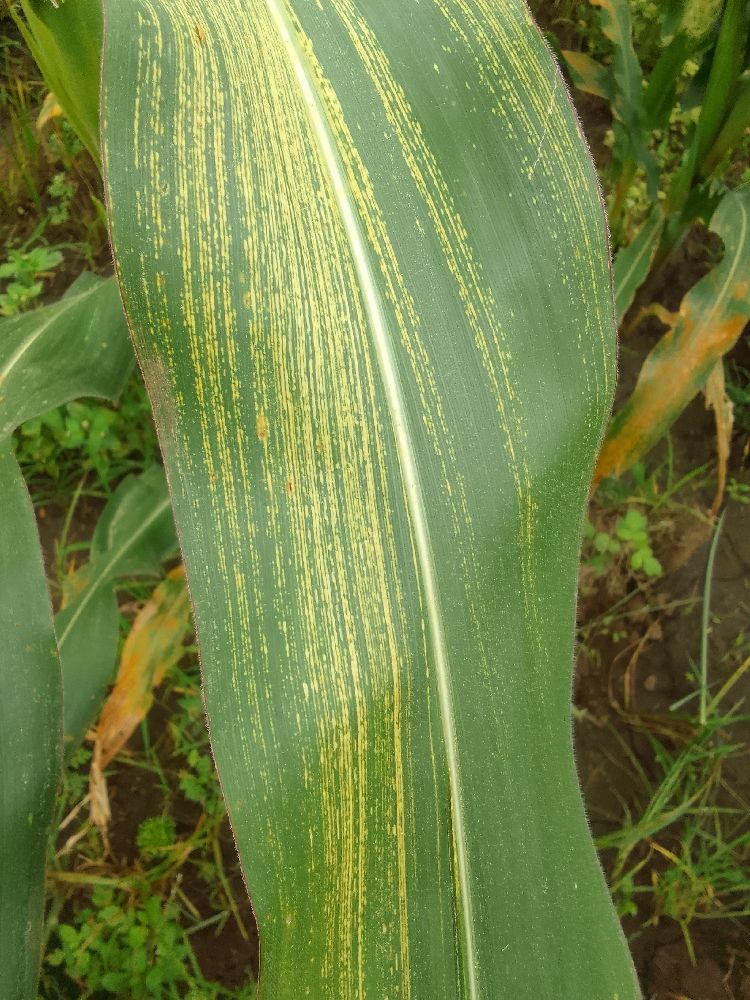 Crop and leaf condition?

maize, maize streak virus
